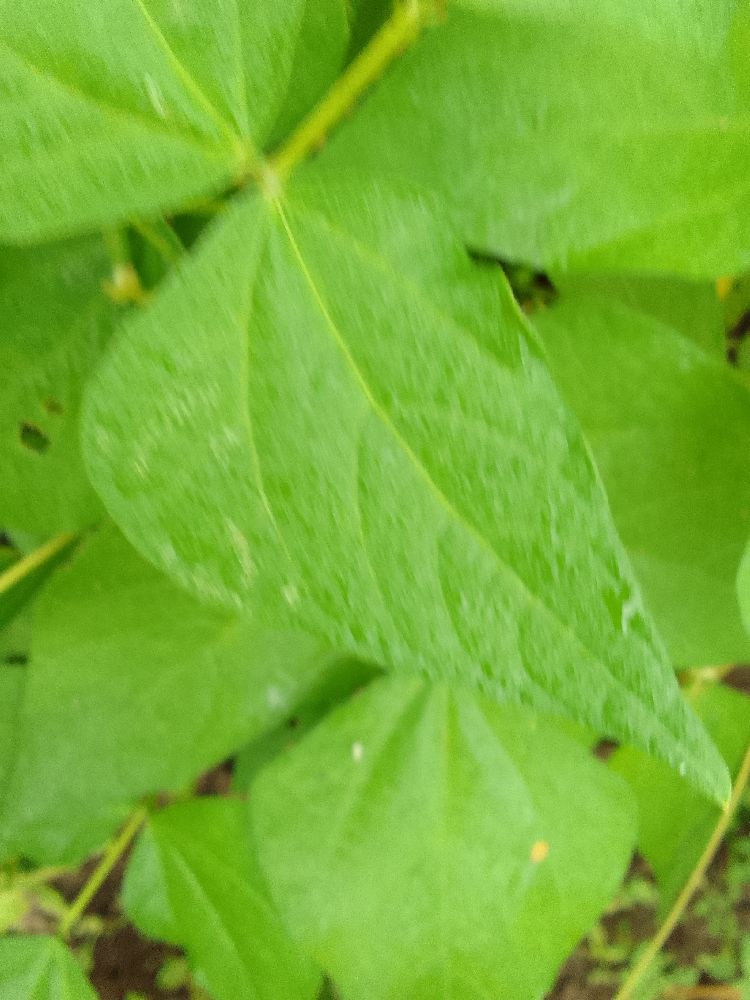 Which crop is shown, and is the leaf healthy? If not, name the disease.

common bean, healthy
